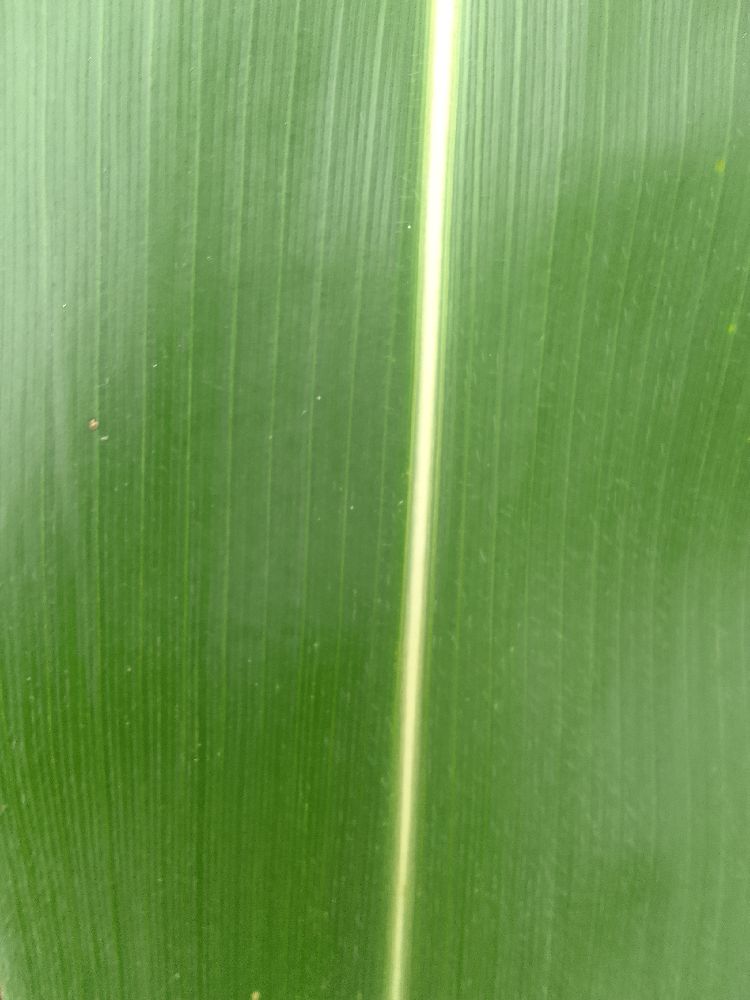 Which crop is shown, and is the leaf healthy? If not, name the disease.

maize, healthy
